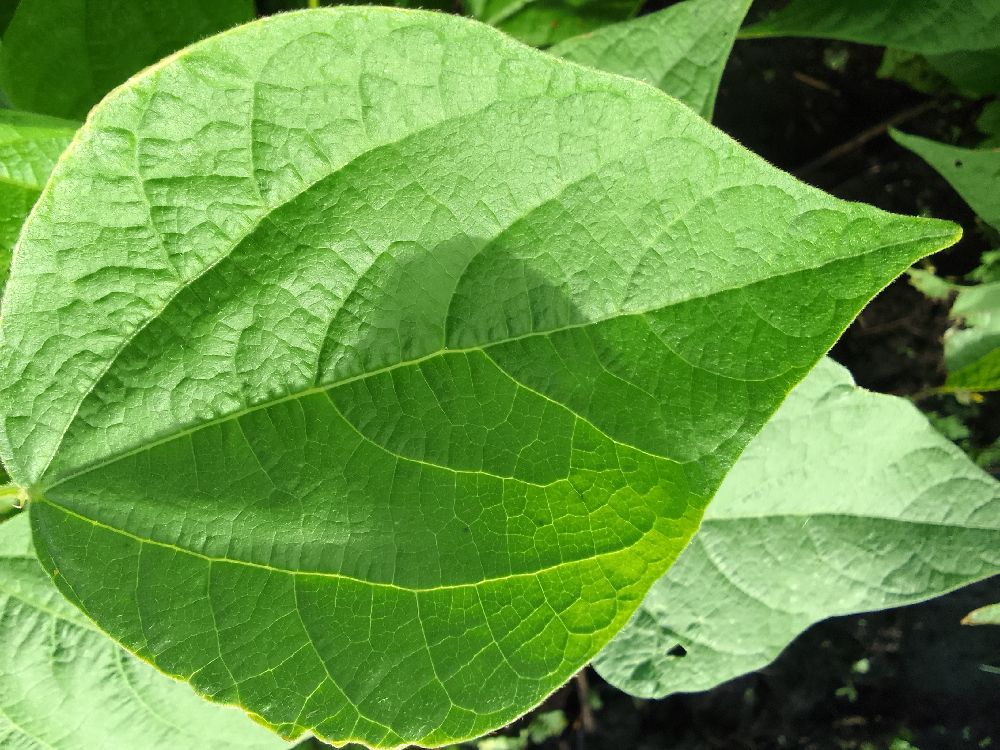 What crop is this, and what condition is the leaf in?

common bean, healthy
